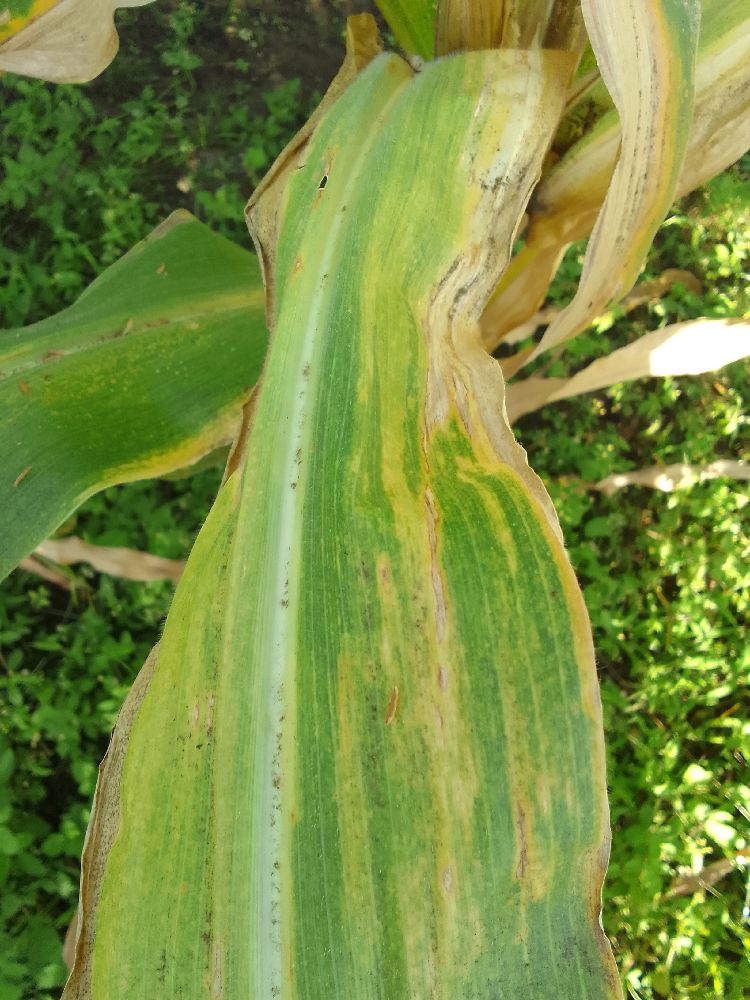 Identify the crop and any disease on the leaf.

maize, maize lethal necrosis
